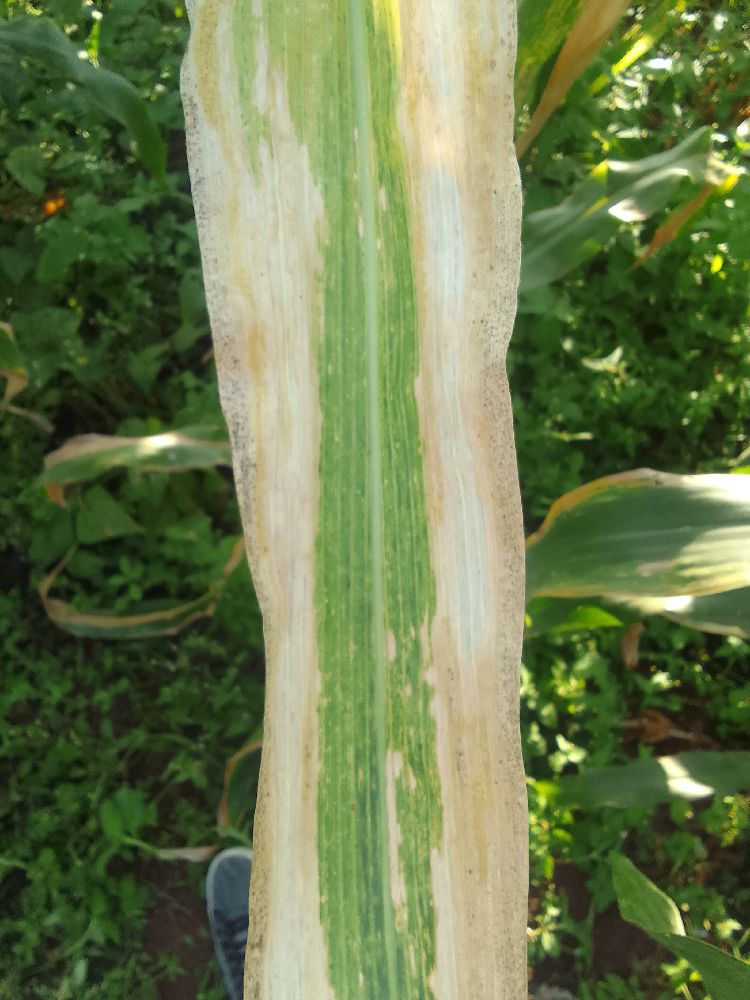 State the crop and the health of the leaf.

maize, maize lethal necrosis
